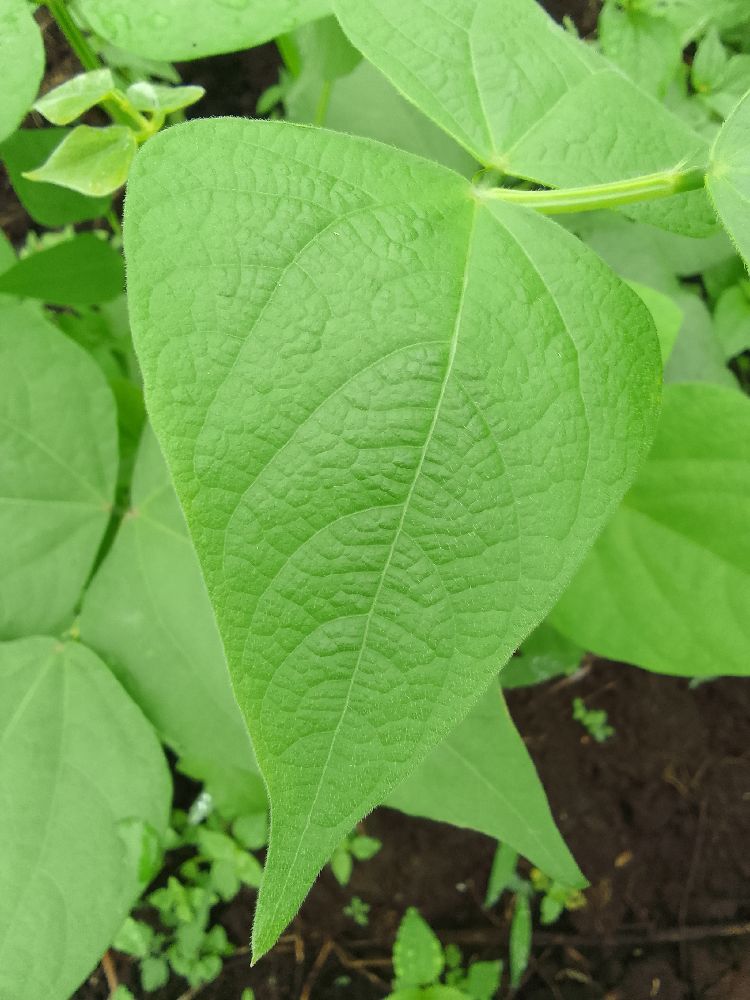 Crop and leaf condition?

common bean, healthy
